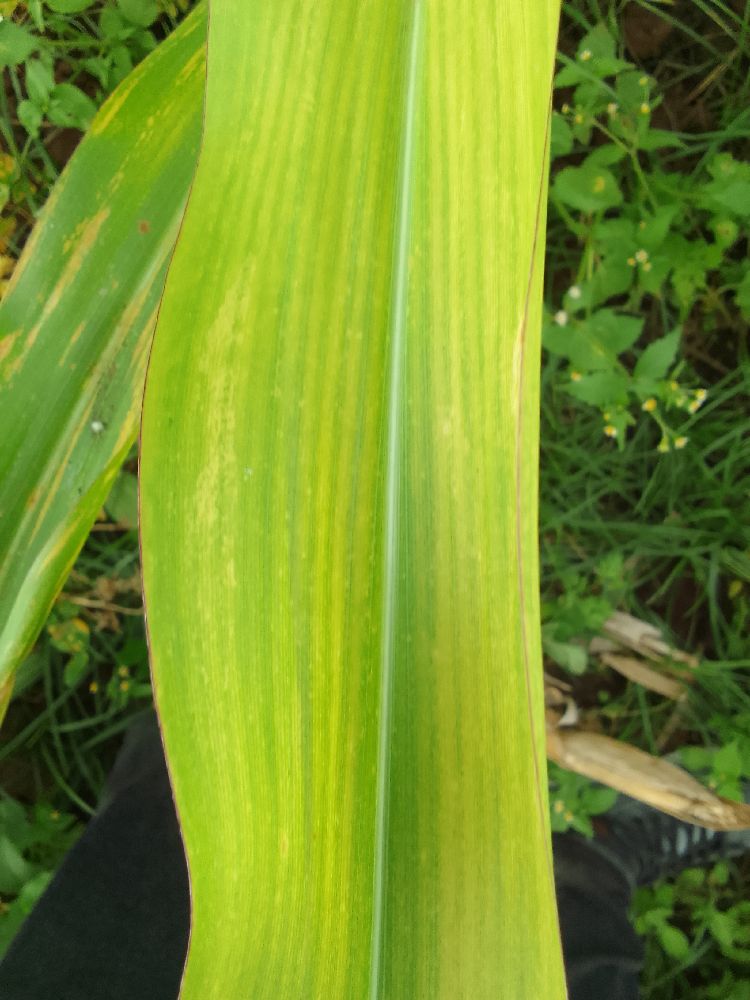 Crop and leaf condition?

maize, maize lethal necrosis
